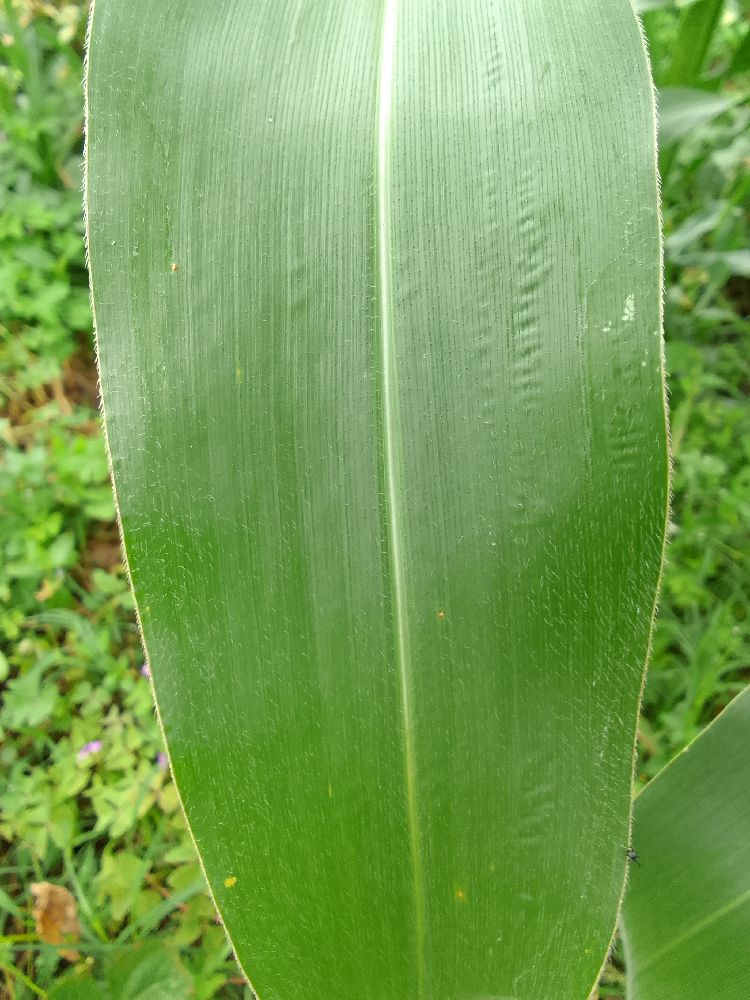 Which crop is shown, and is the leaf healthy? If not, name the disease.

maize, healthy
